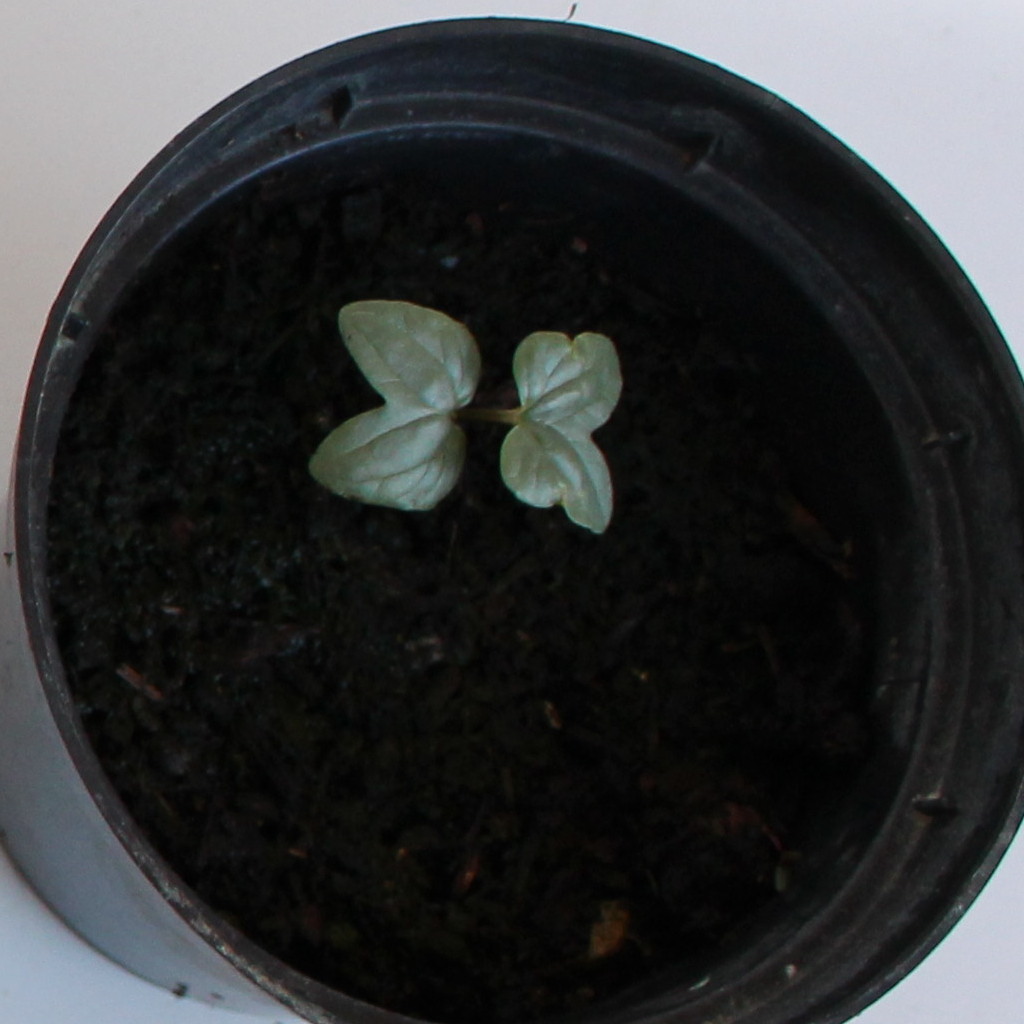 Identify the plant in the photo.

Convolvulus arvensis
